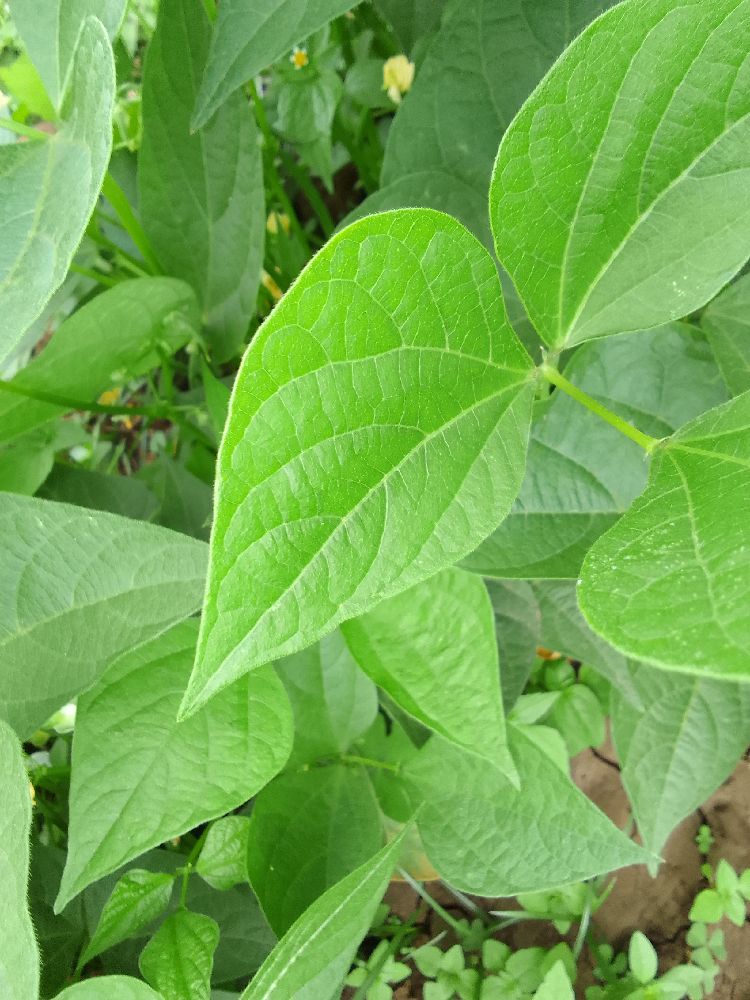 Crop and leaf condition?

common bean, healthy
